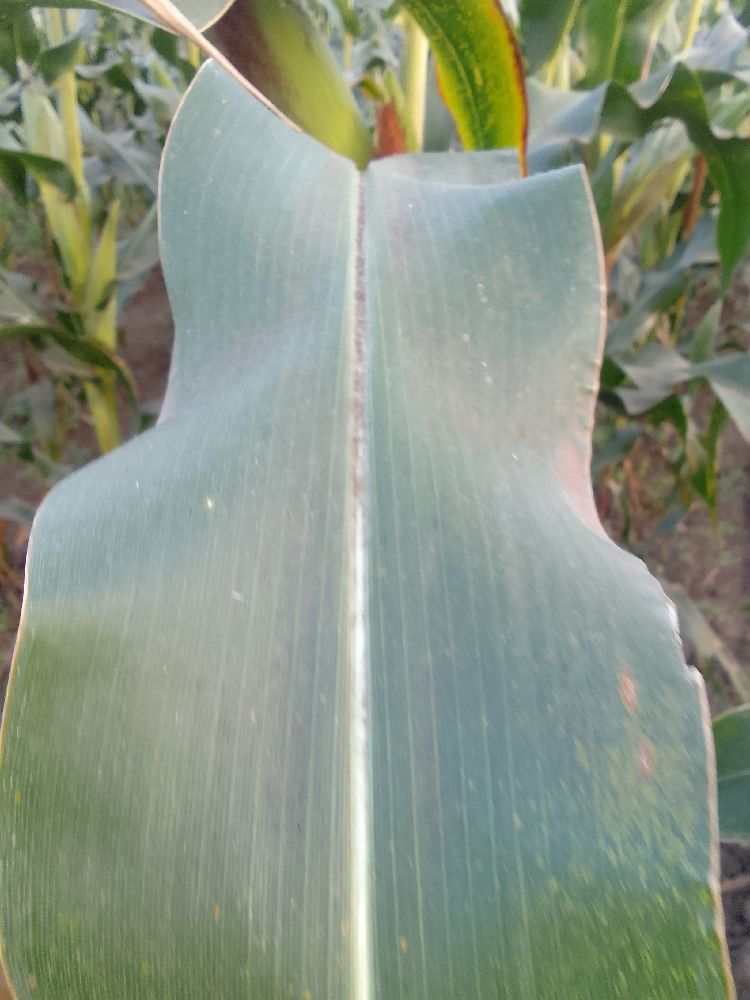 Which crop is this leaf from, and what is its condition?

maize, healthy
